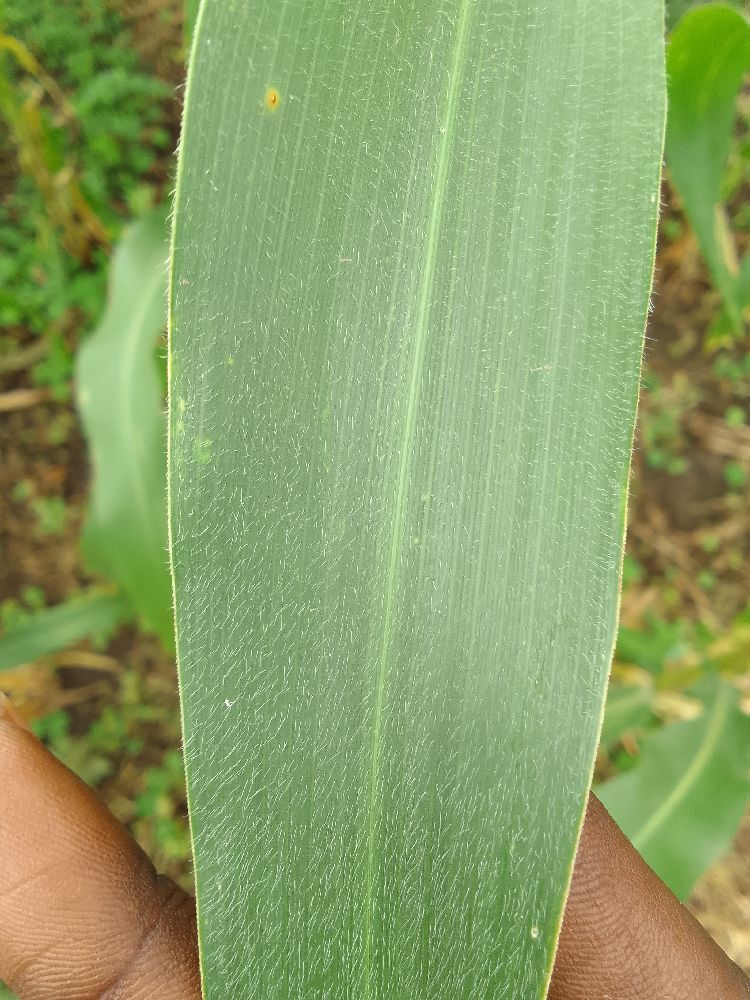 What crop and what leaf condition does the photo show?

maize, healthy
